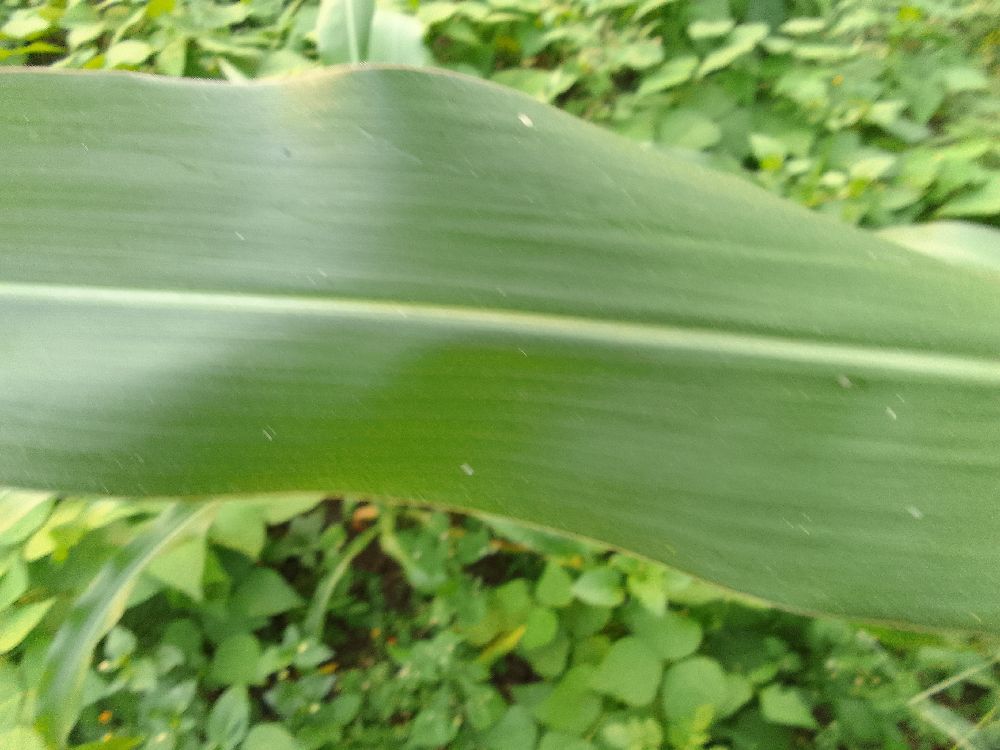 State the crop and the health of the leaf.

maize, healthy
